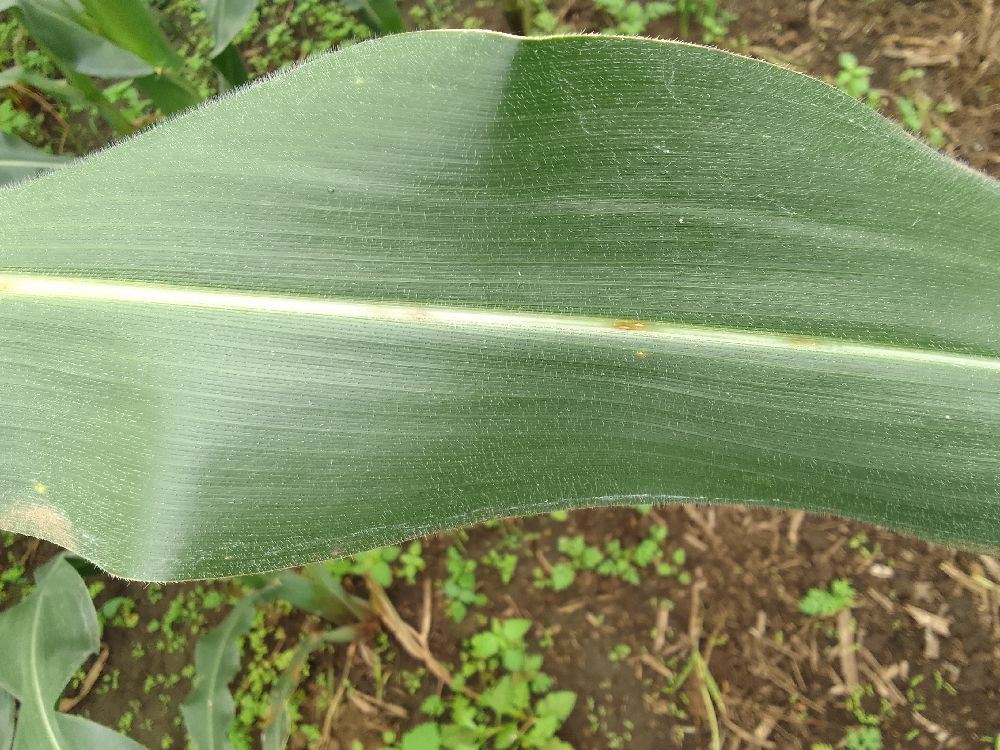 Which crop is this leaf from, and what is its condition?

maize, healthy
